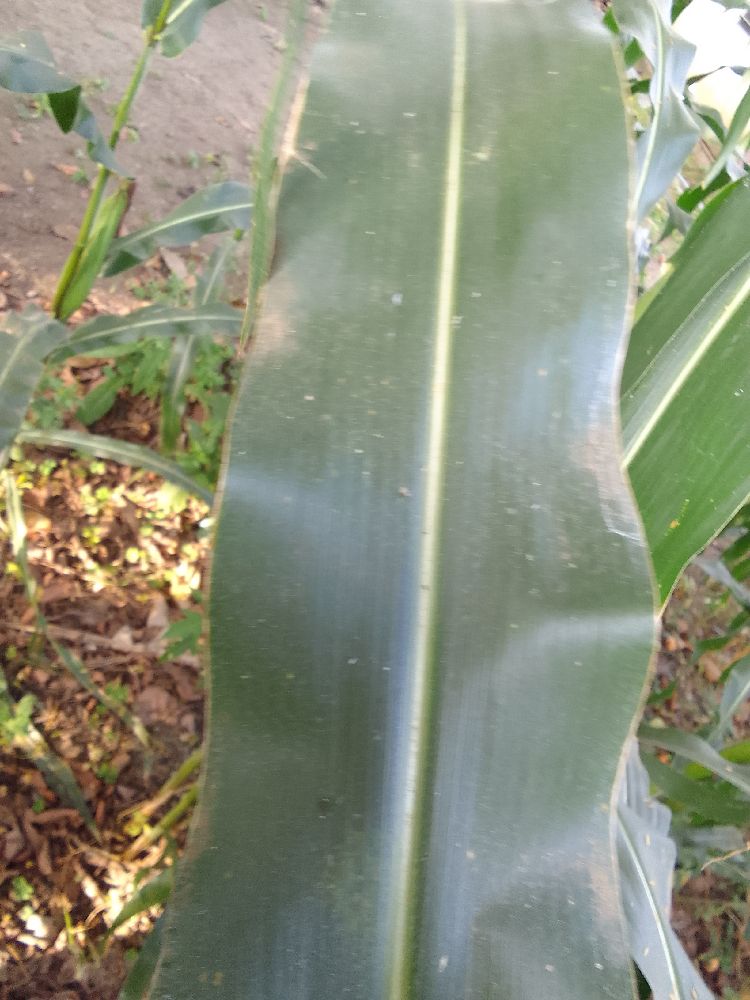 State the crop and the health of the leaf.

maize, healthy
